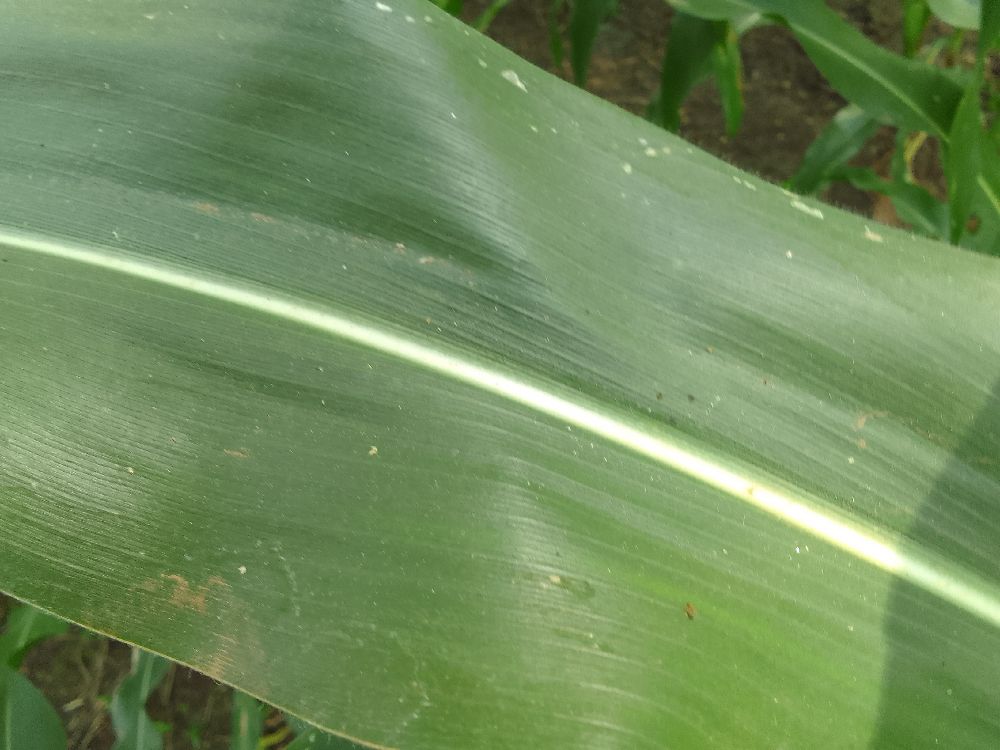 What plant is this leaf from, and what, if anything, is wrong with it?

maize, healthy
